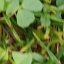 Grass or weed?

unstructured weed
